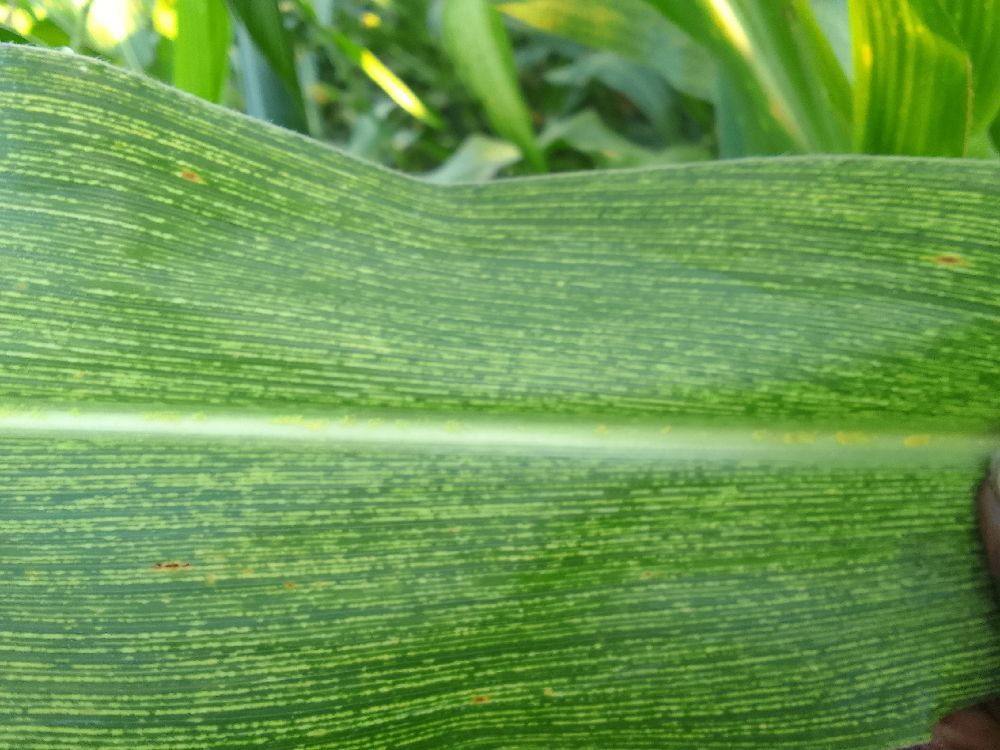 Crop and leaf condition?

maize, maize streak virus
